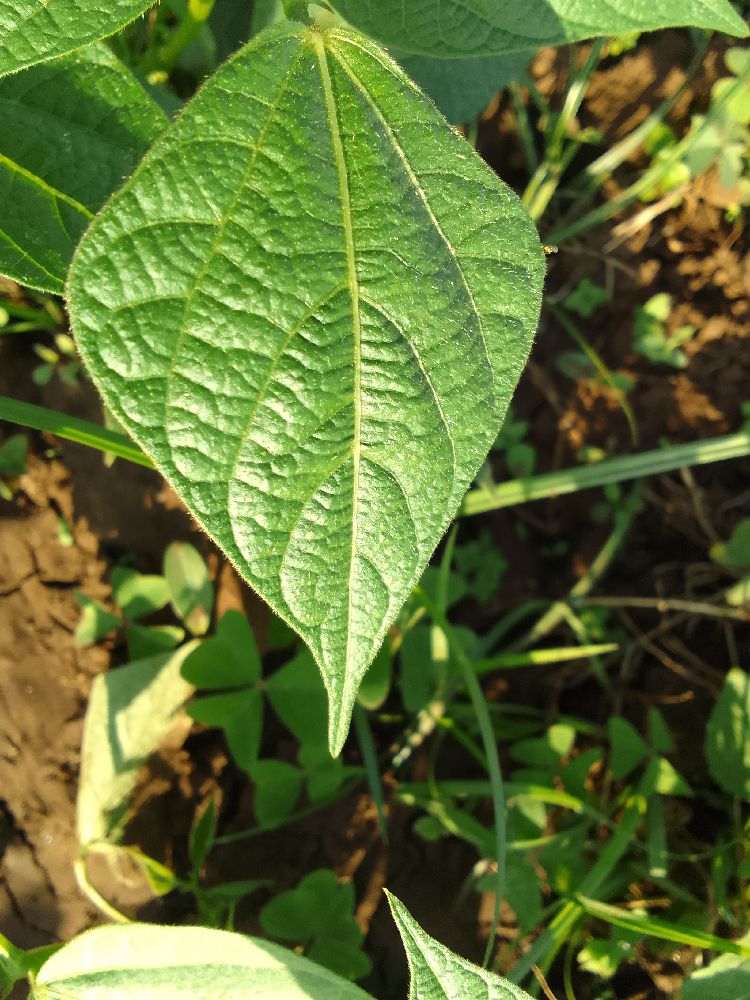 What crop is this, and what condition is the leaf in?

common bean, healthy
